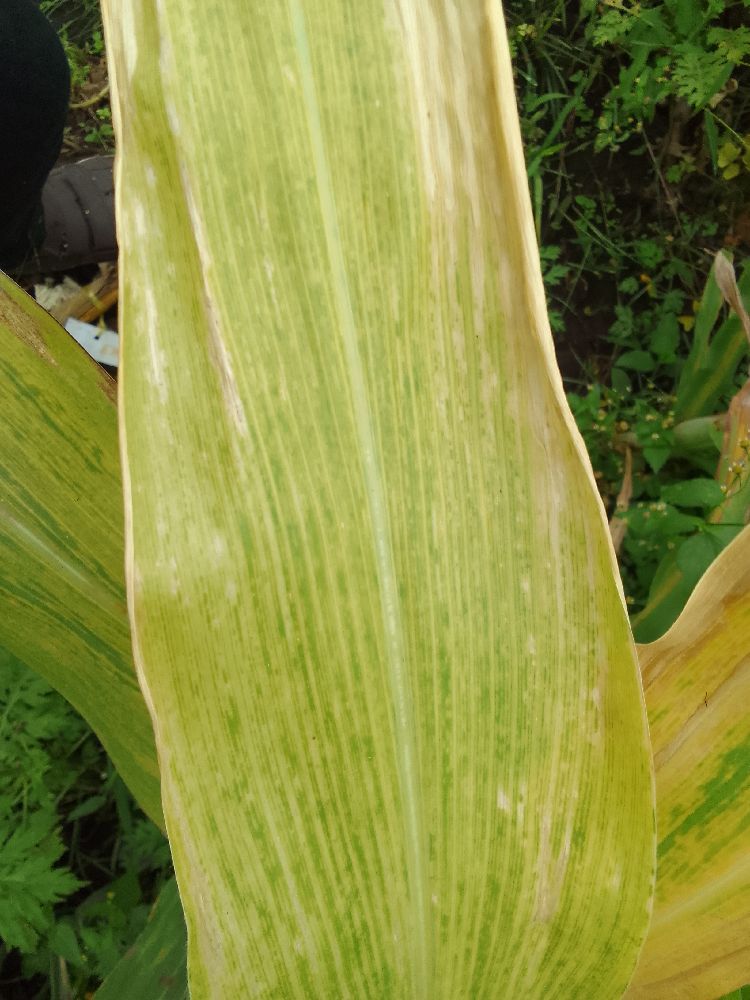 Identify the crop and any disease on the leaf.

maize, maize lethal necrosis
